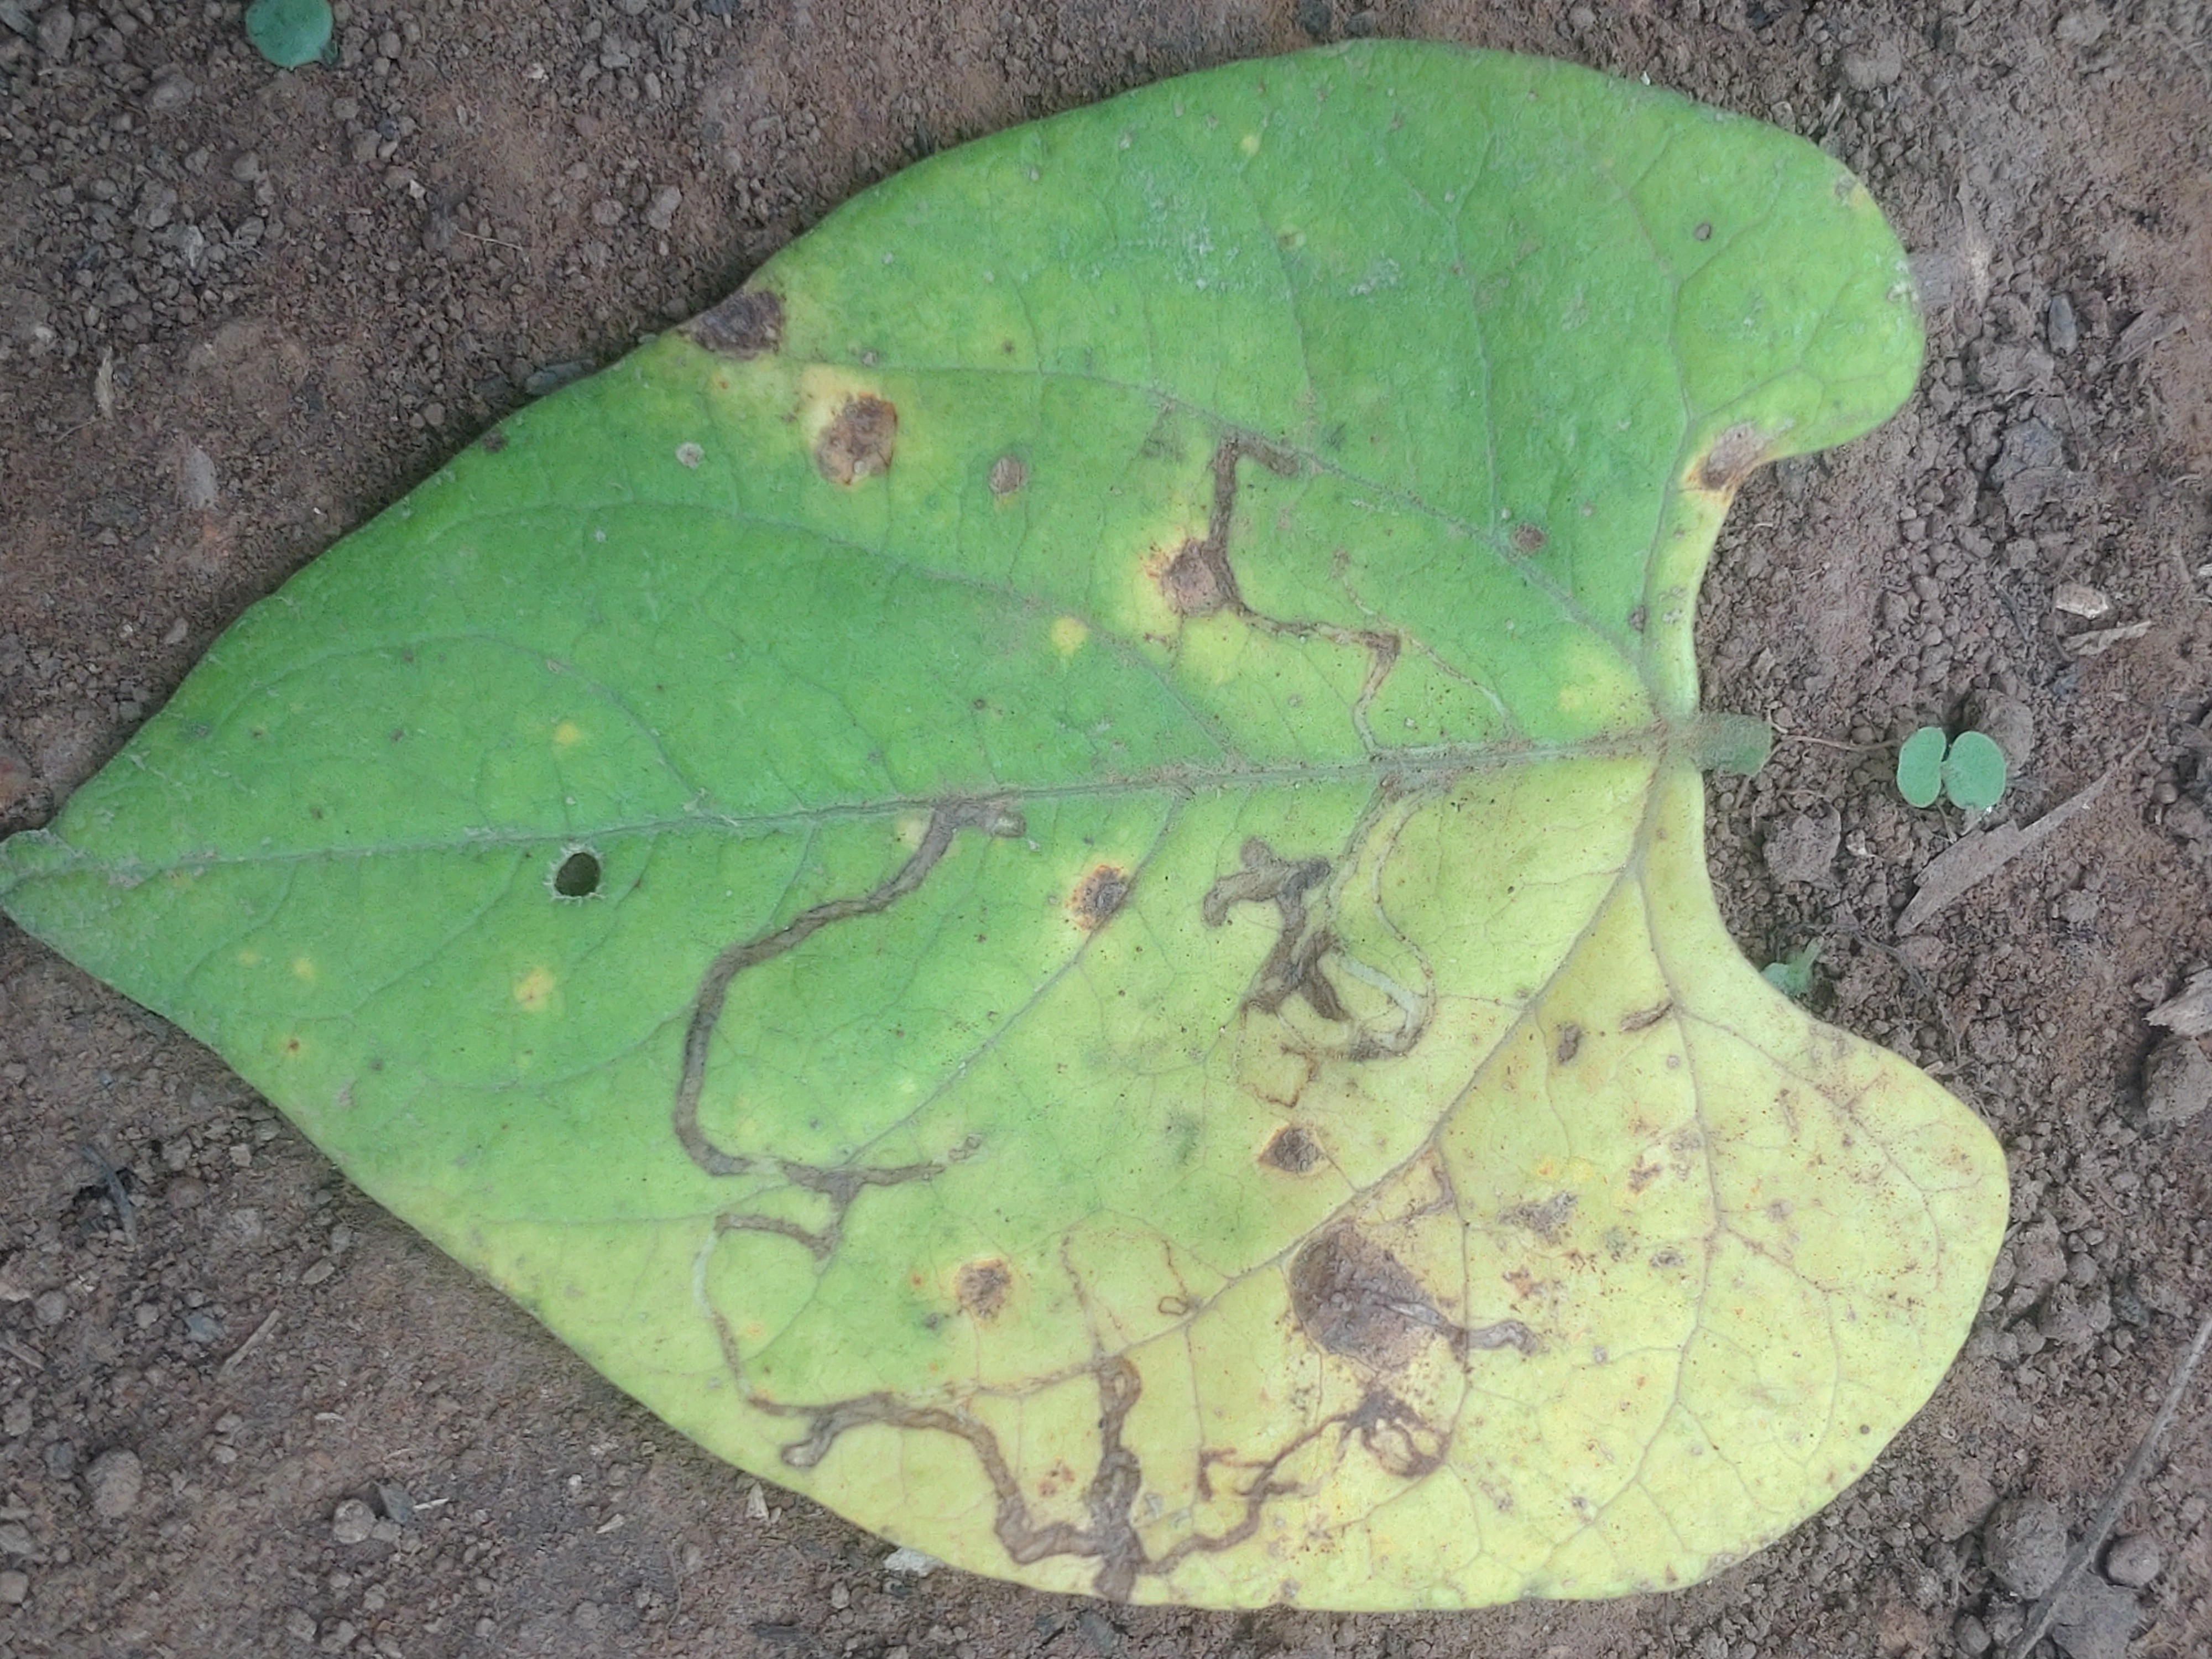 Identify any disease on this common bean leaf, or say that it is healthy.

anthracnose
